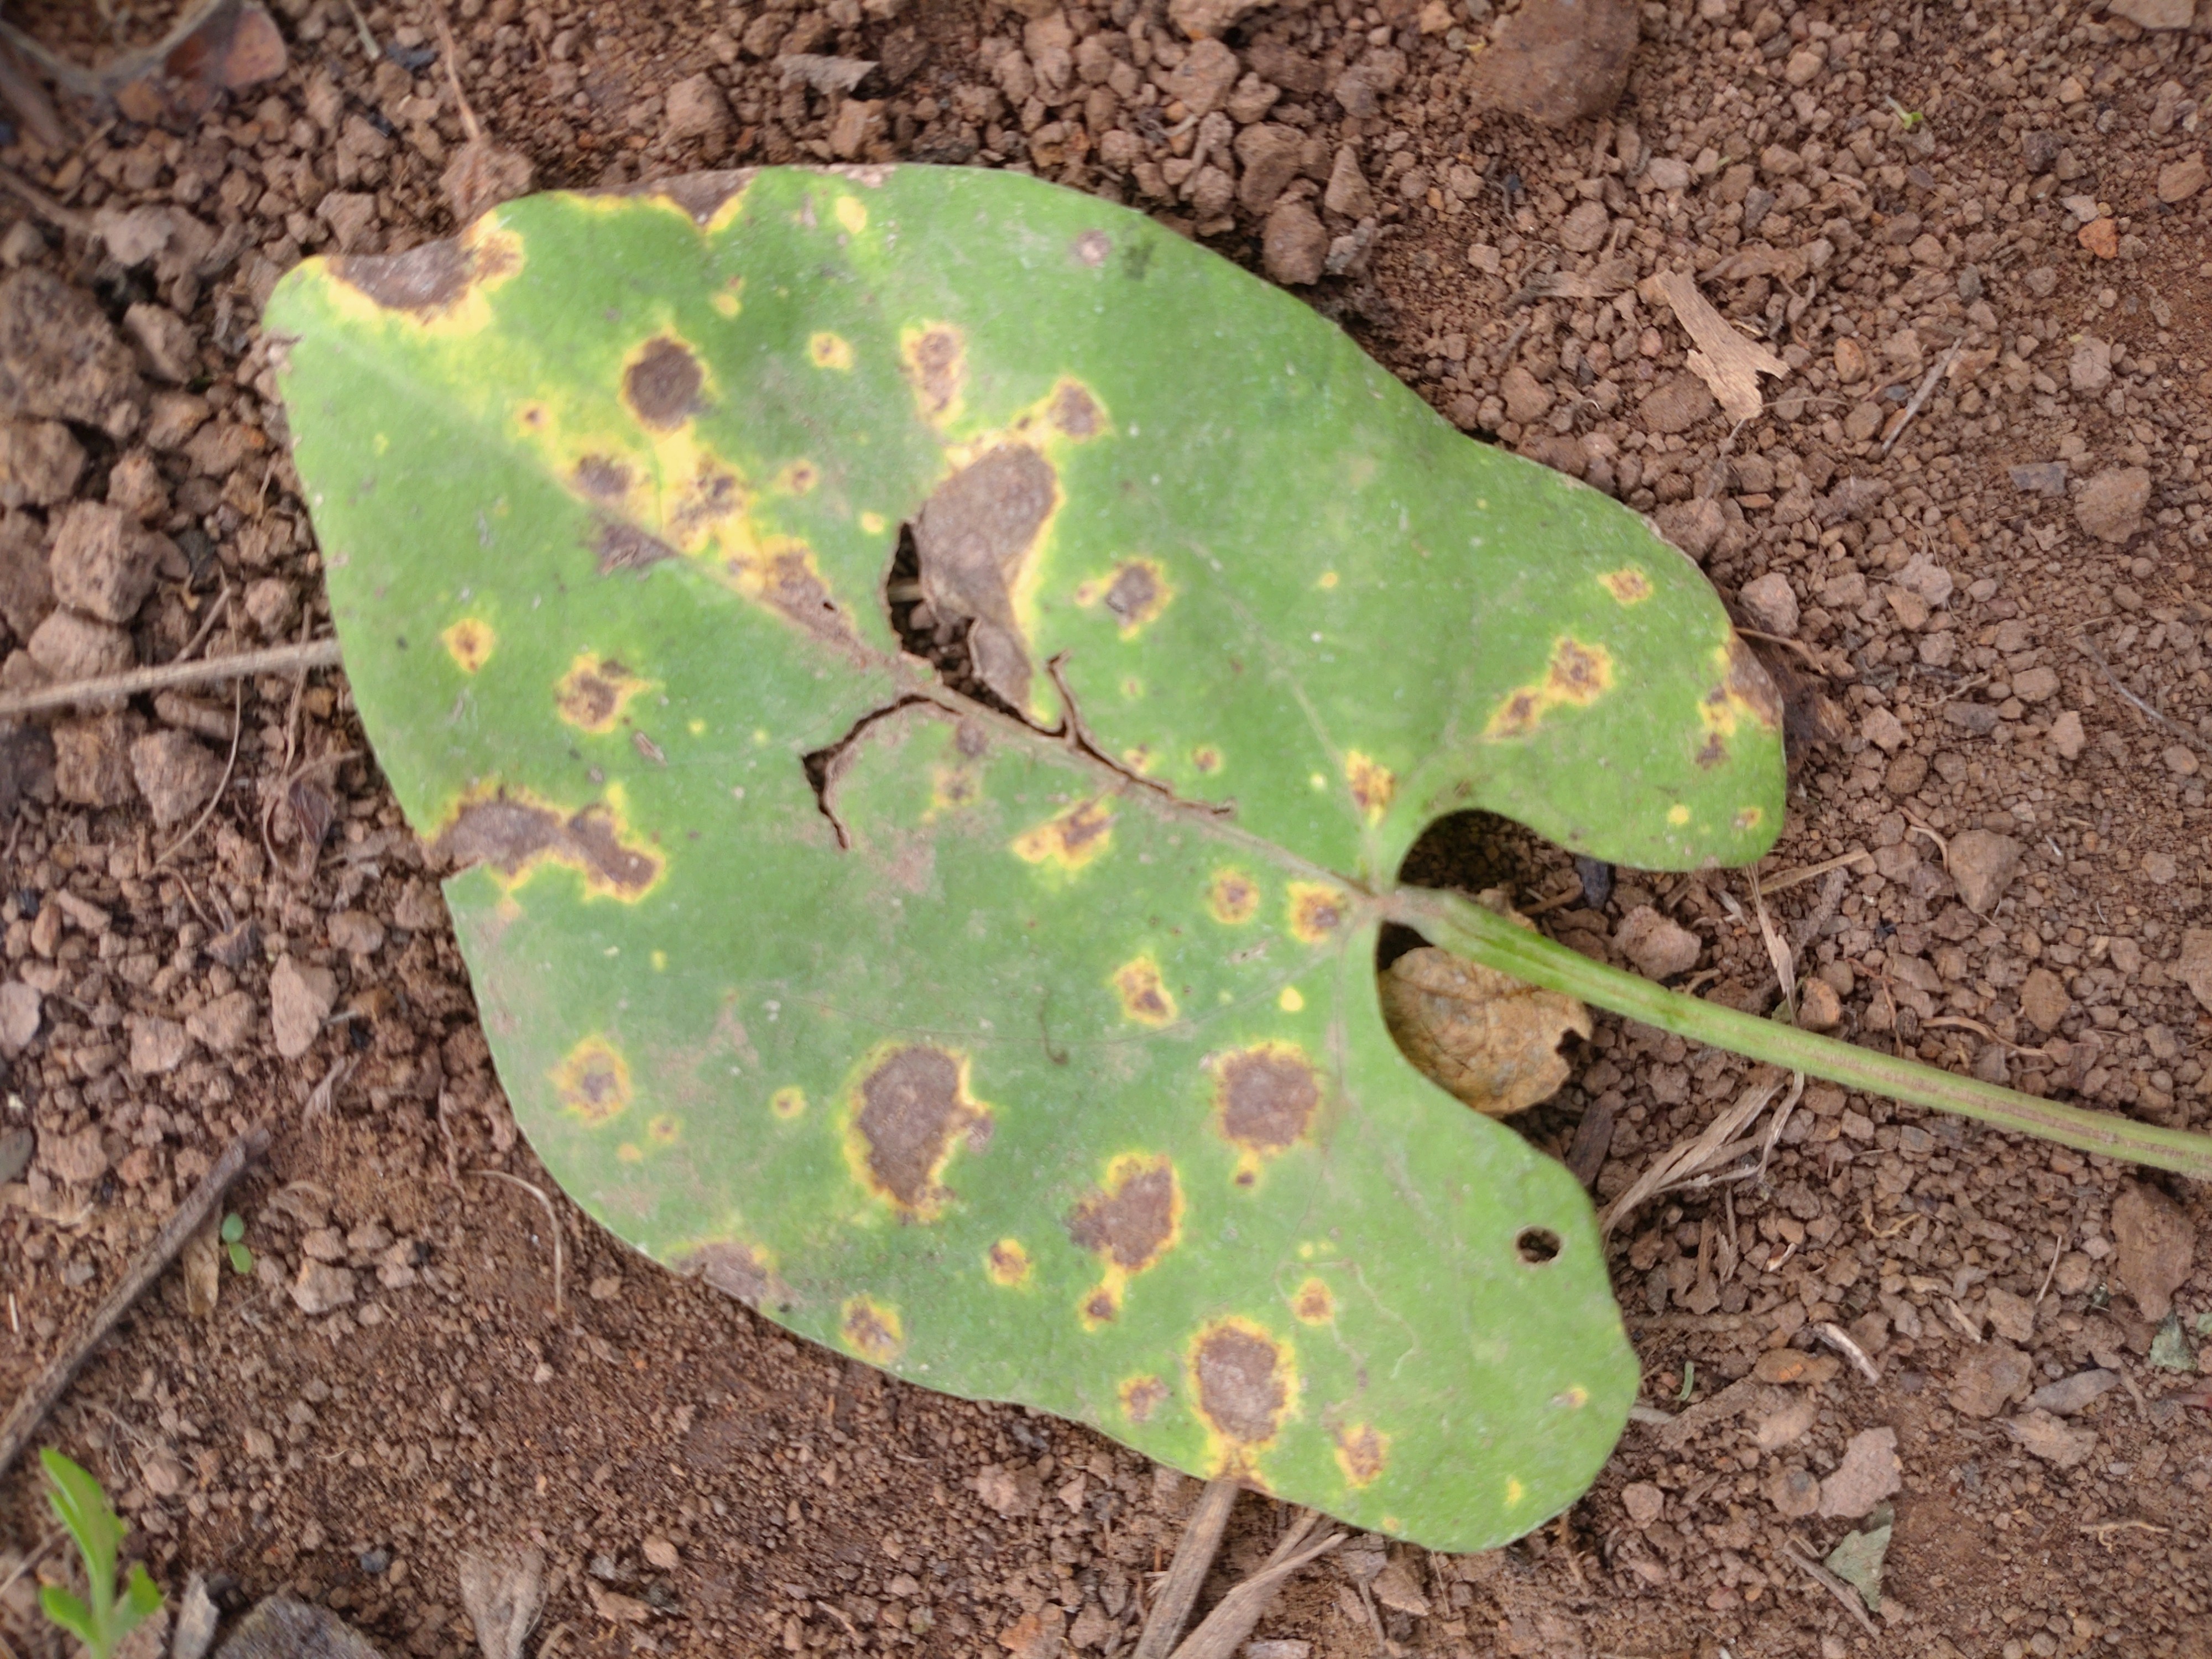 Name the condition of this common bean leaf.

rust
